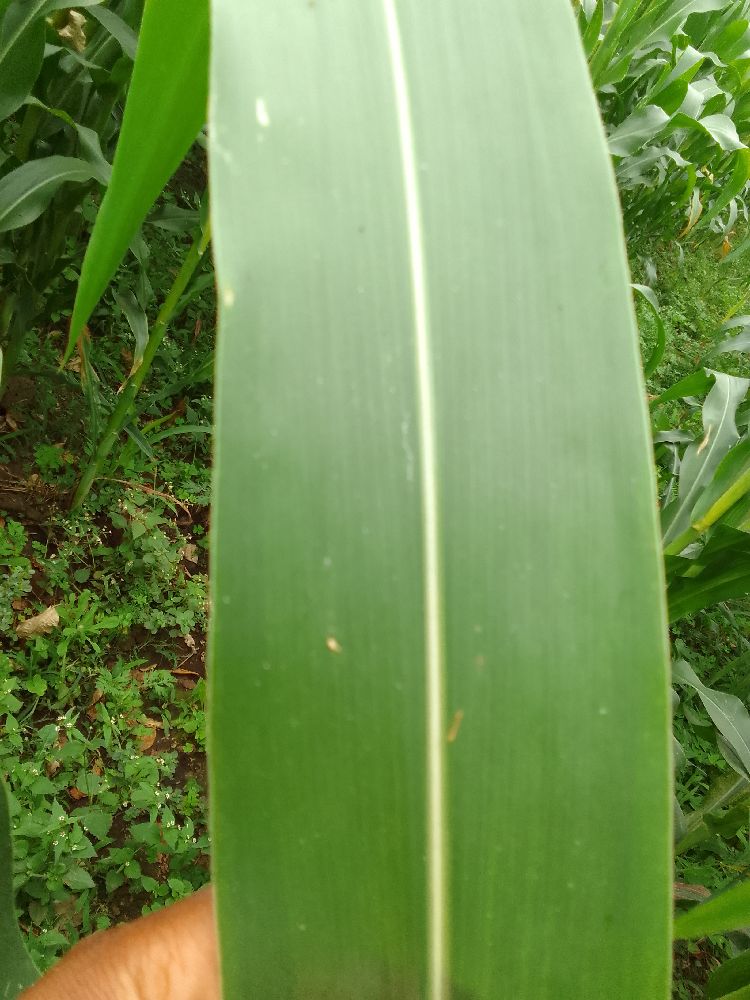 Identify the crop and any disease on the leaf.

maize, healthy
